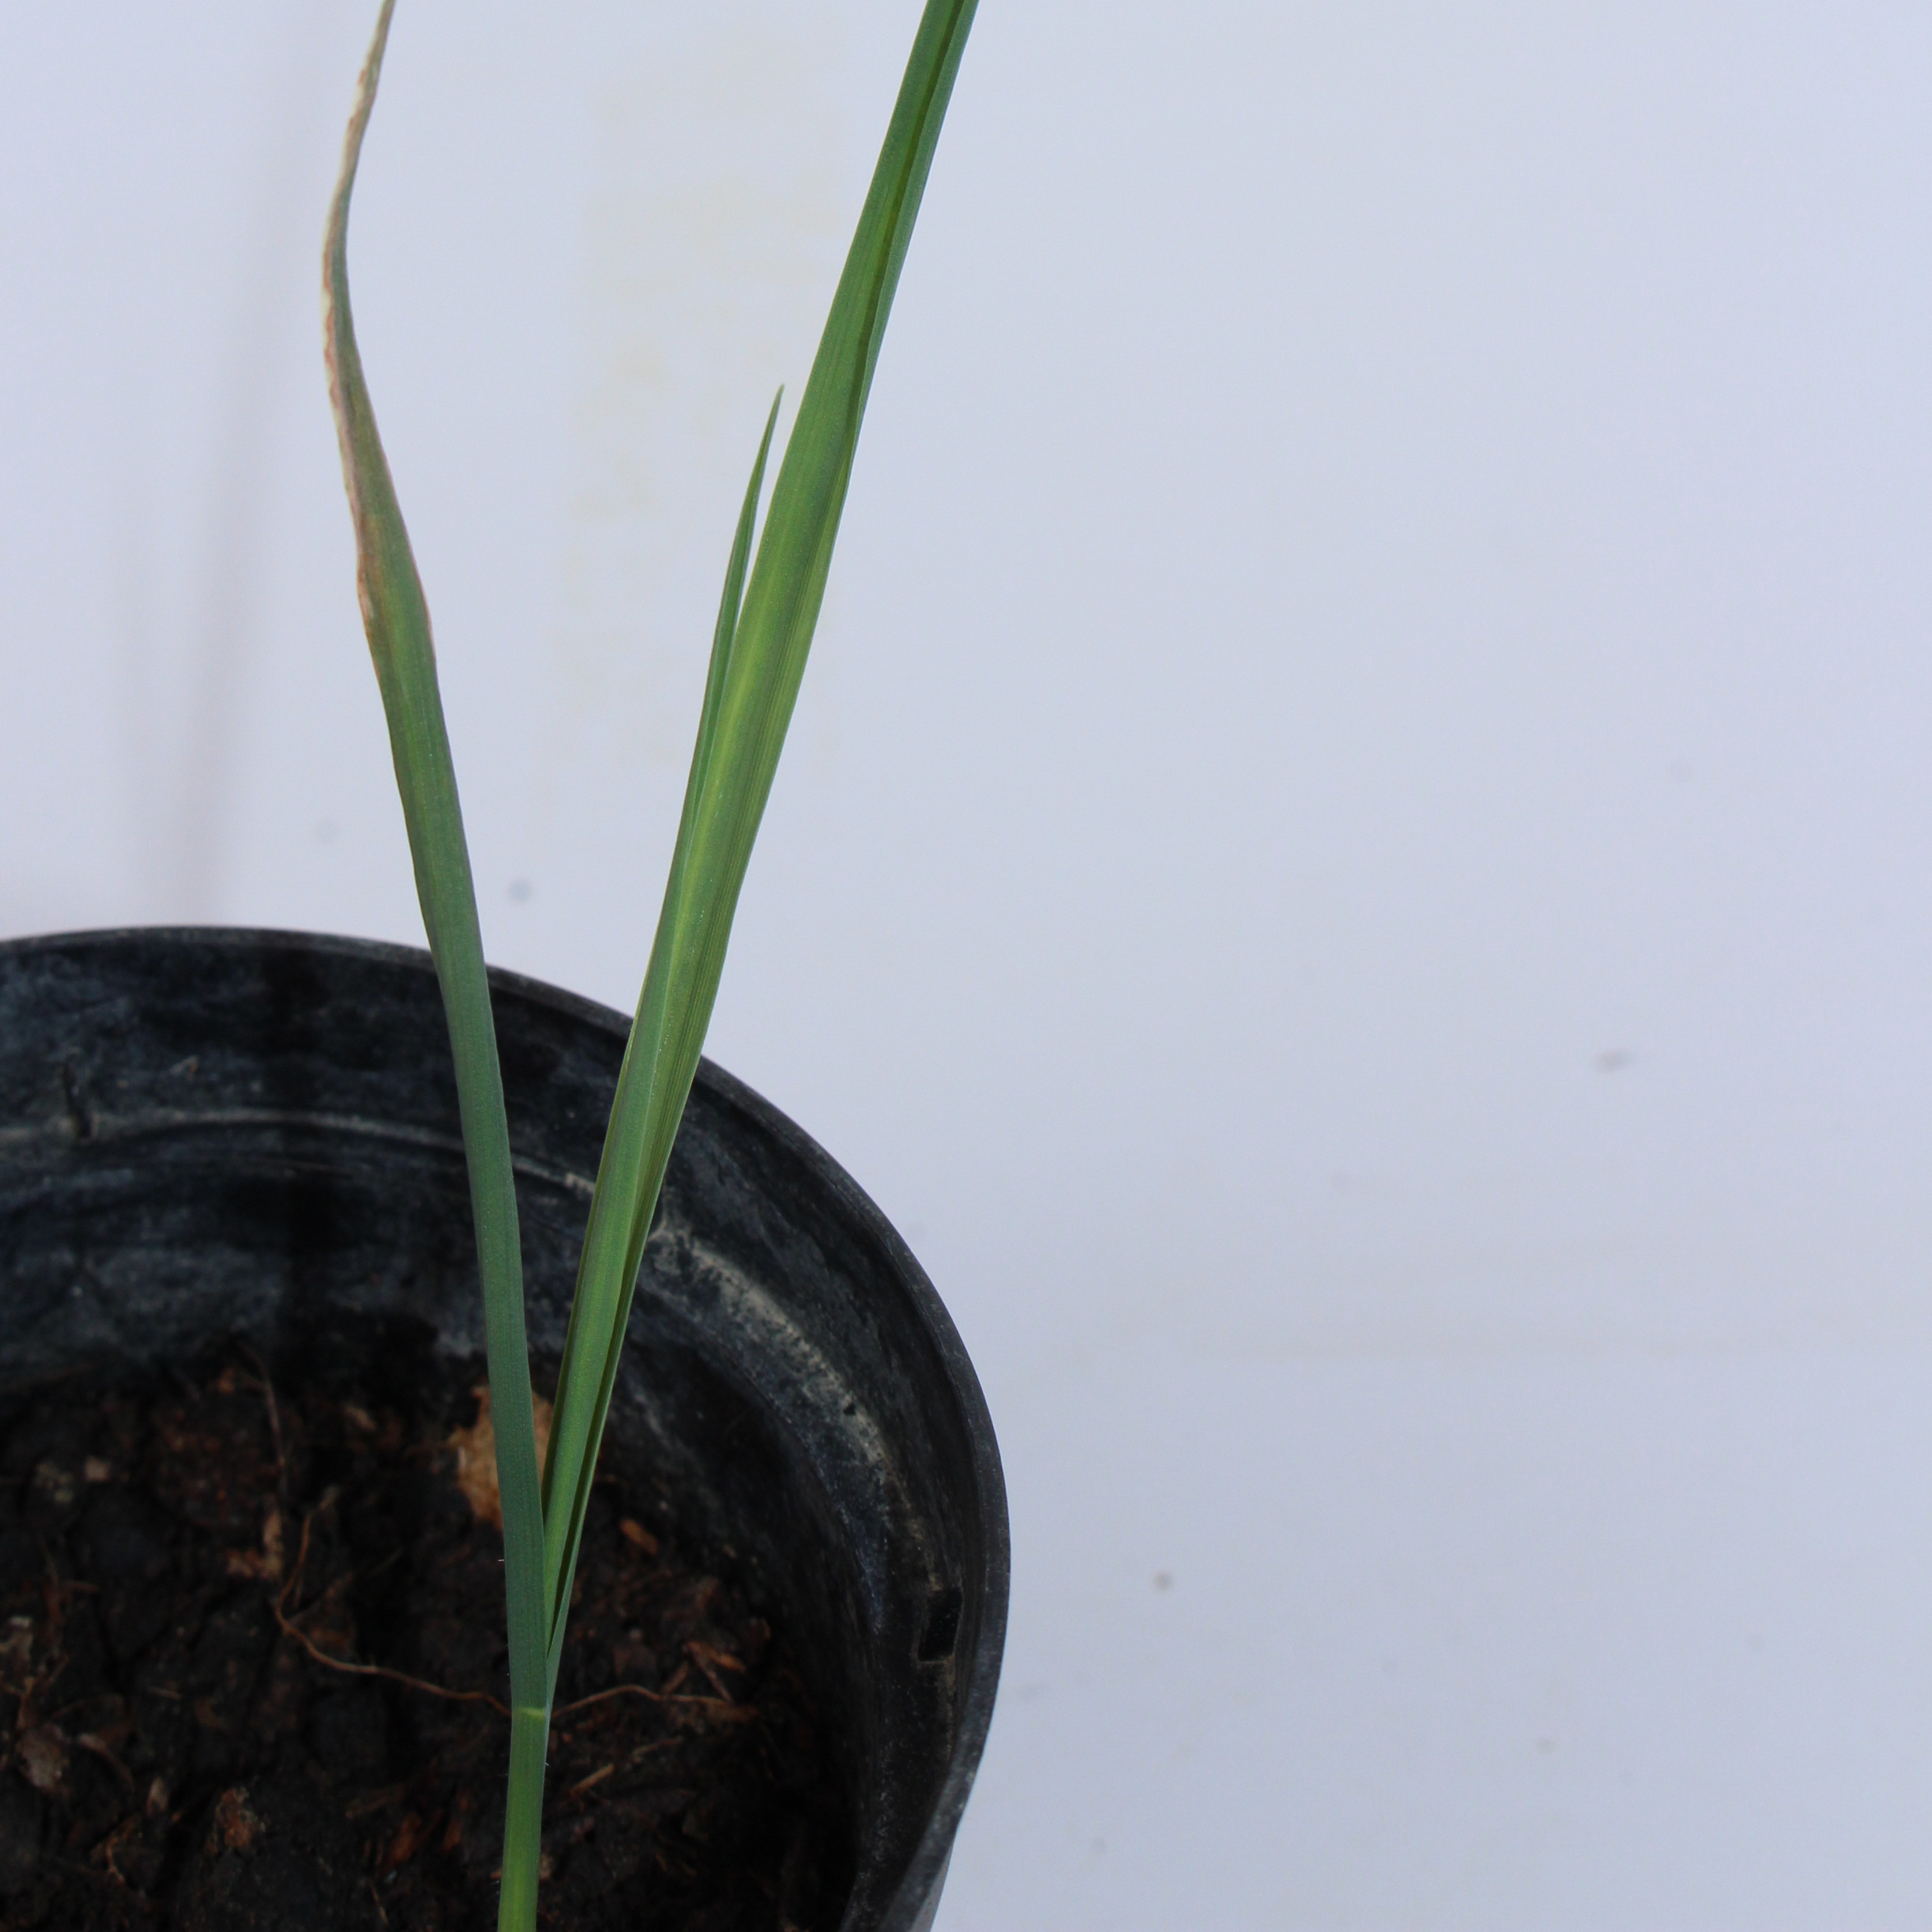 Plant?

Avena sterilis
